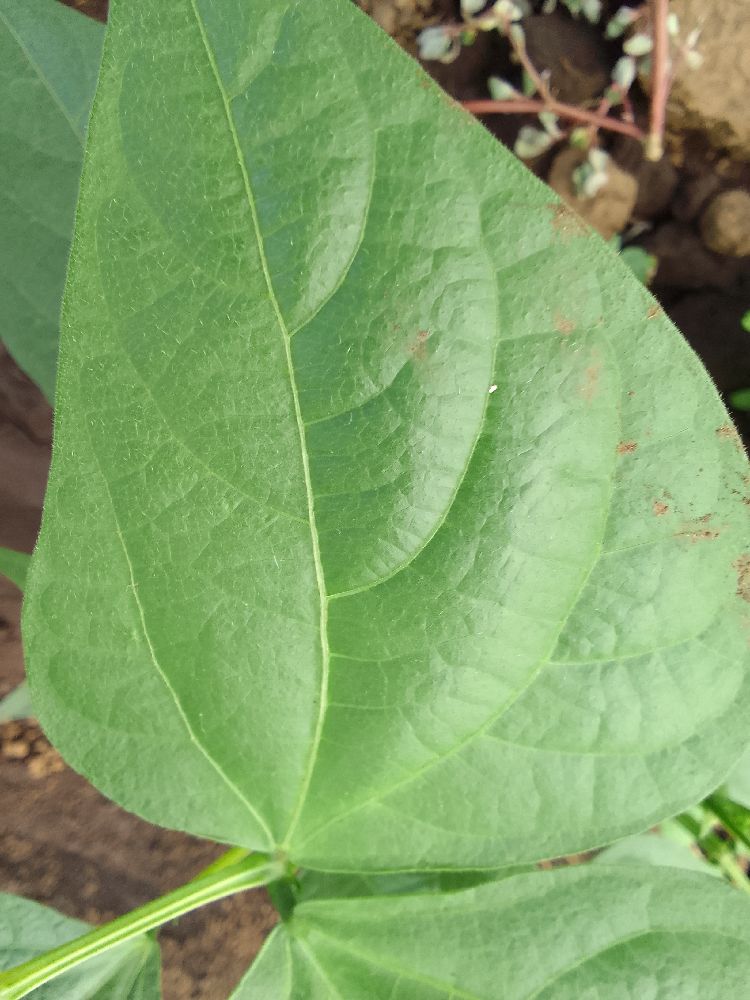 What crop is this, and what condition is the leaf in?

common bean, healthy
